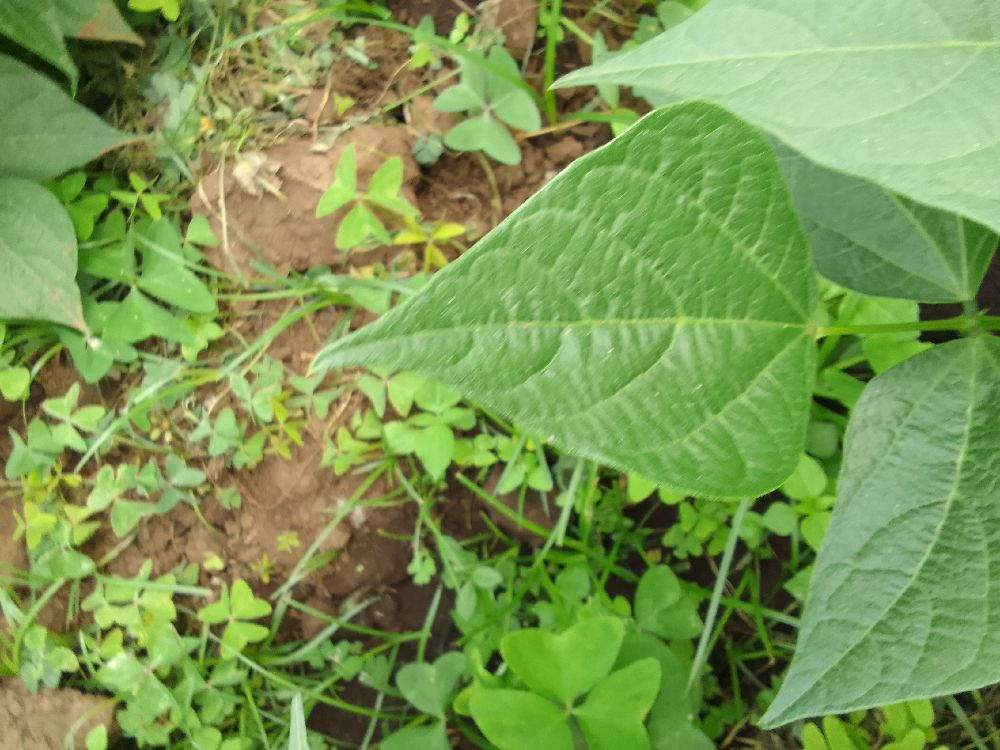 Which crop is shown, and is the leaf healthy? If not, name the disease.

common bean, healthy
